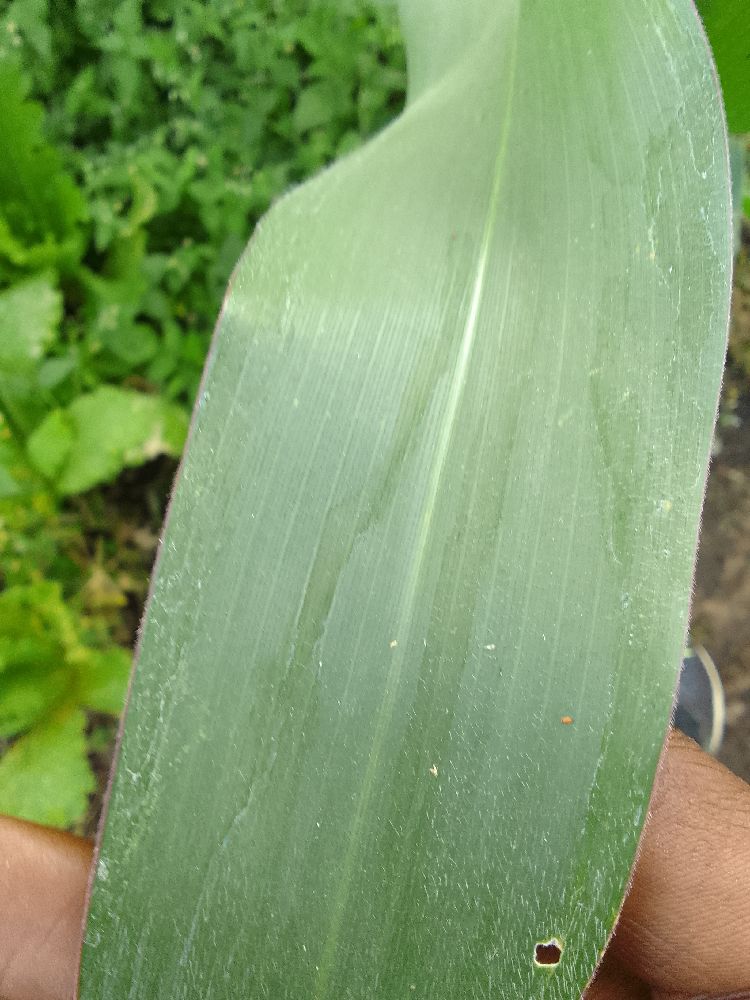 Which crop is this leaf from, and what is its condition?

maize, healthy
